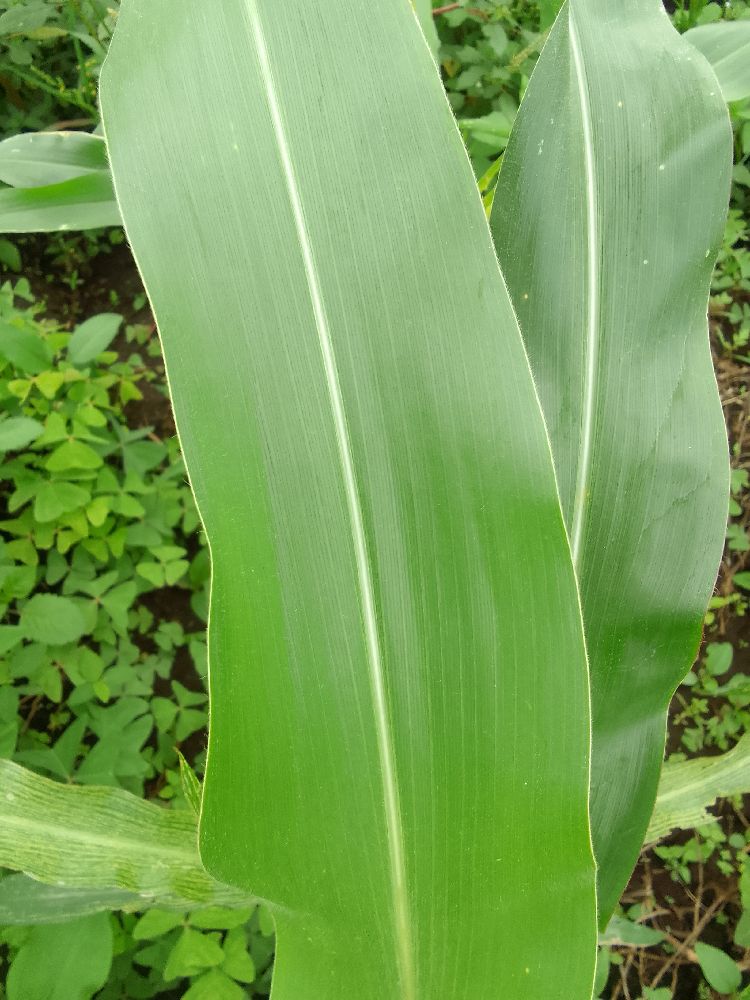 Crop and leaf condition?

maize, healthy
